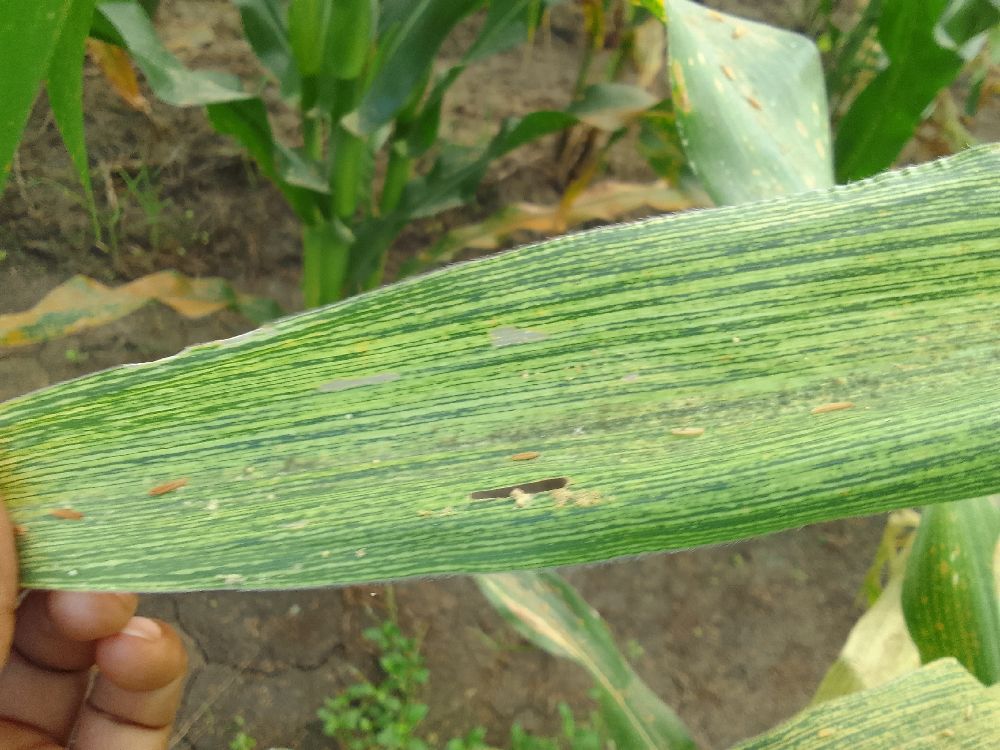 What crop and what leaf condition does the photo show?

maize, maize streak virus
